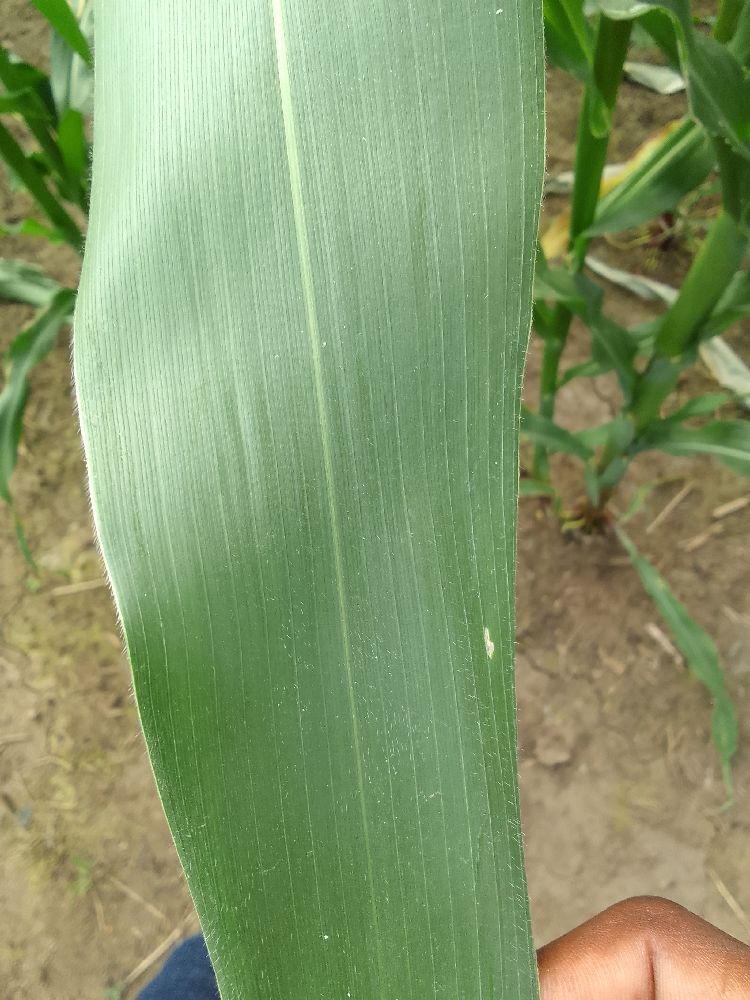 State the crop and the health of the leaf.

maize, healthy
